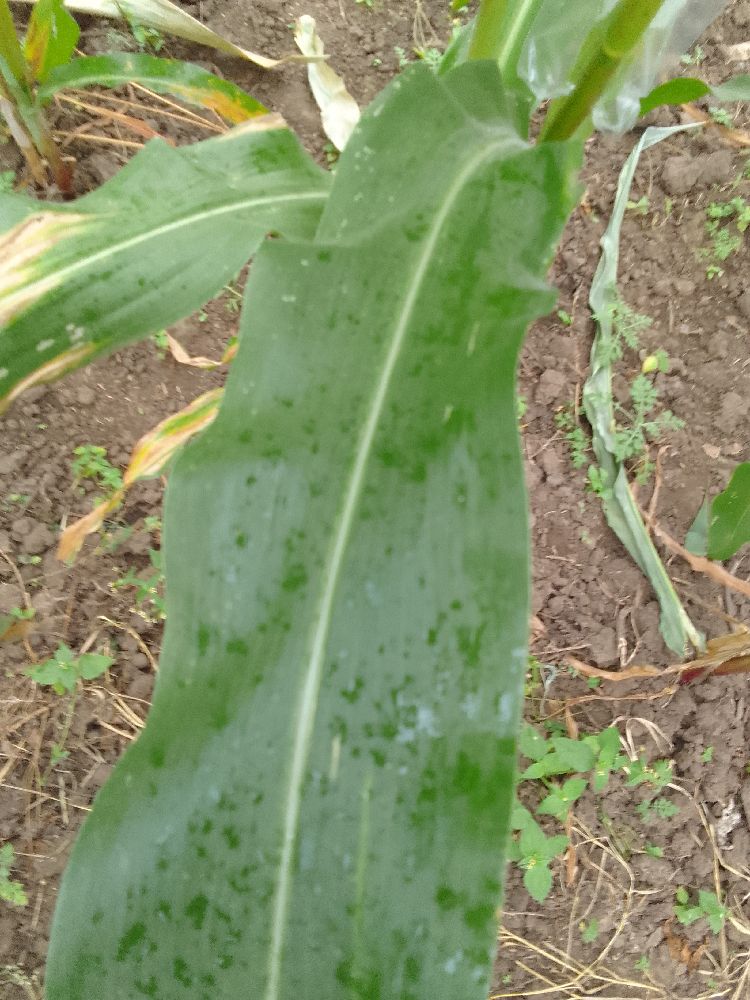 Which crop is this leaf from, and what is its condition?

maize, healthy
